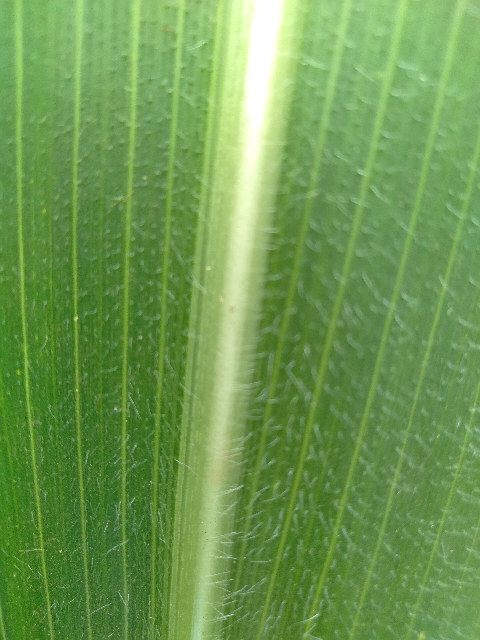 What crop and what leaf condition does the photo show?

maize, healthy
